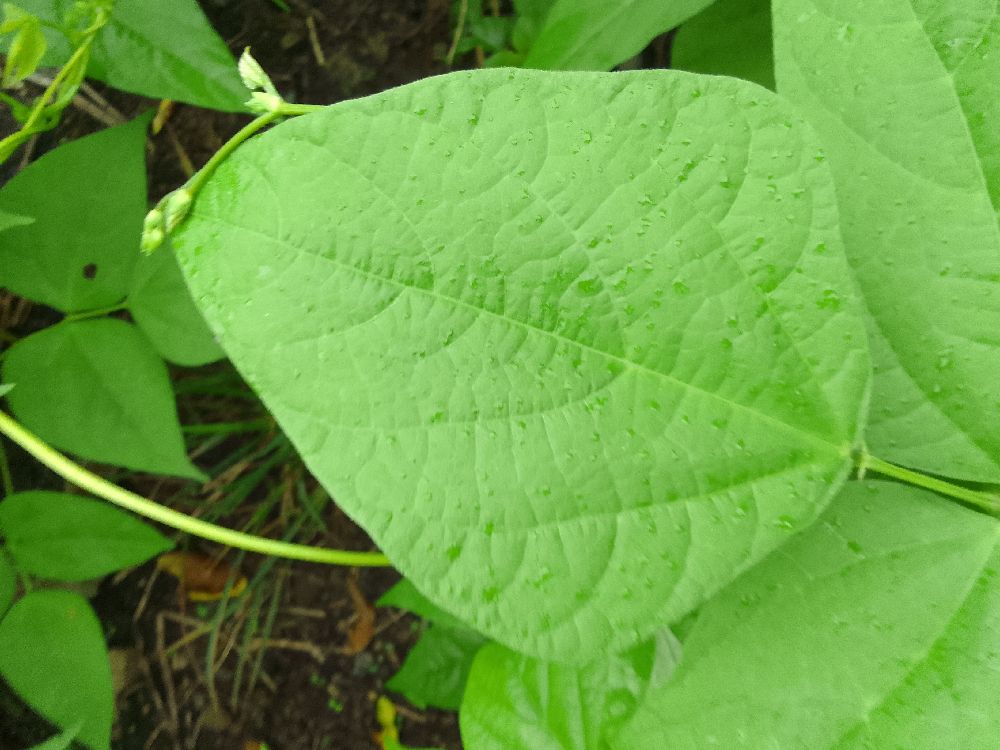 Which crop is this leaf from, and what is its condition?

common bean, healthy
